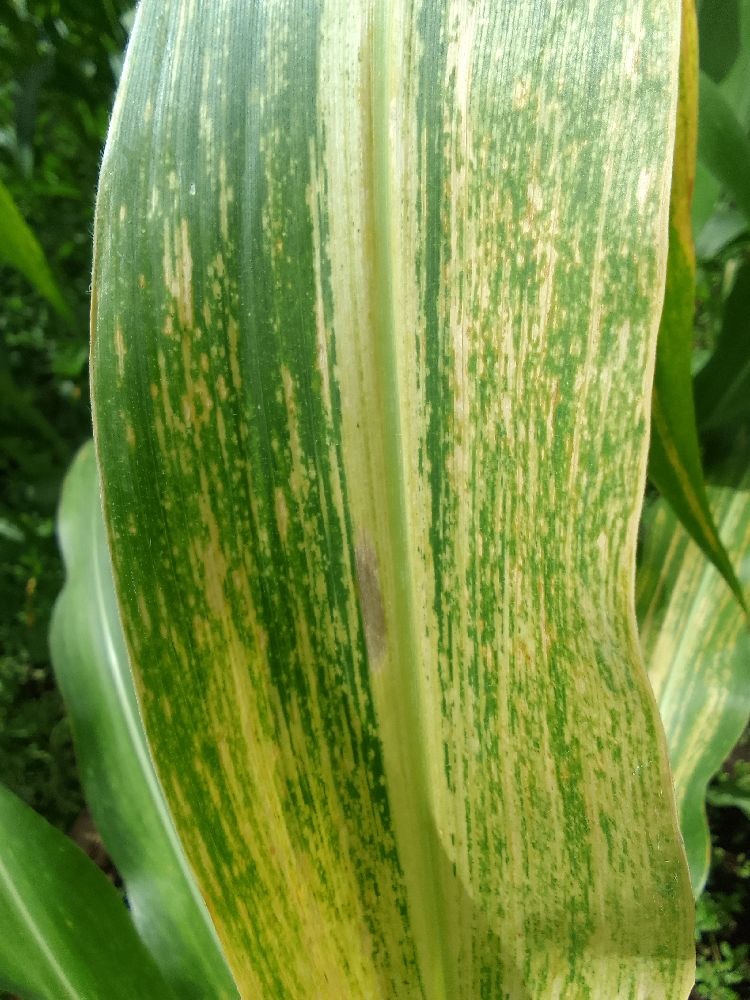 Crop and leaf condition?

maize, maize lethal necrosis
